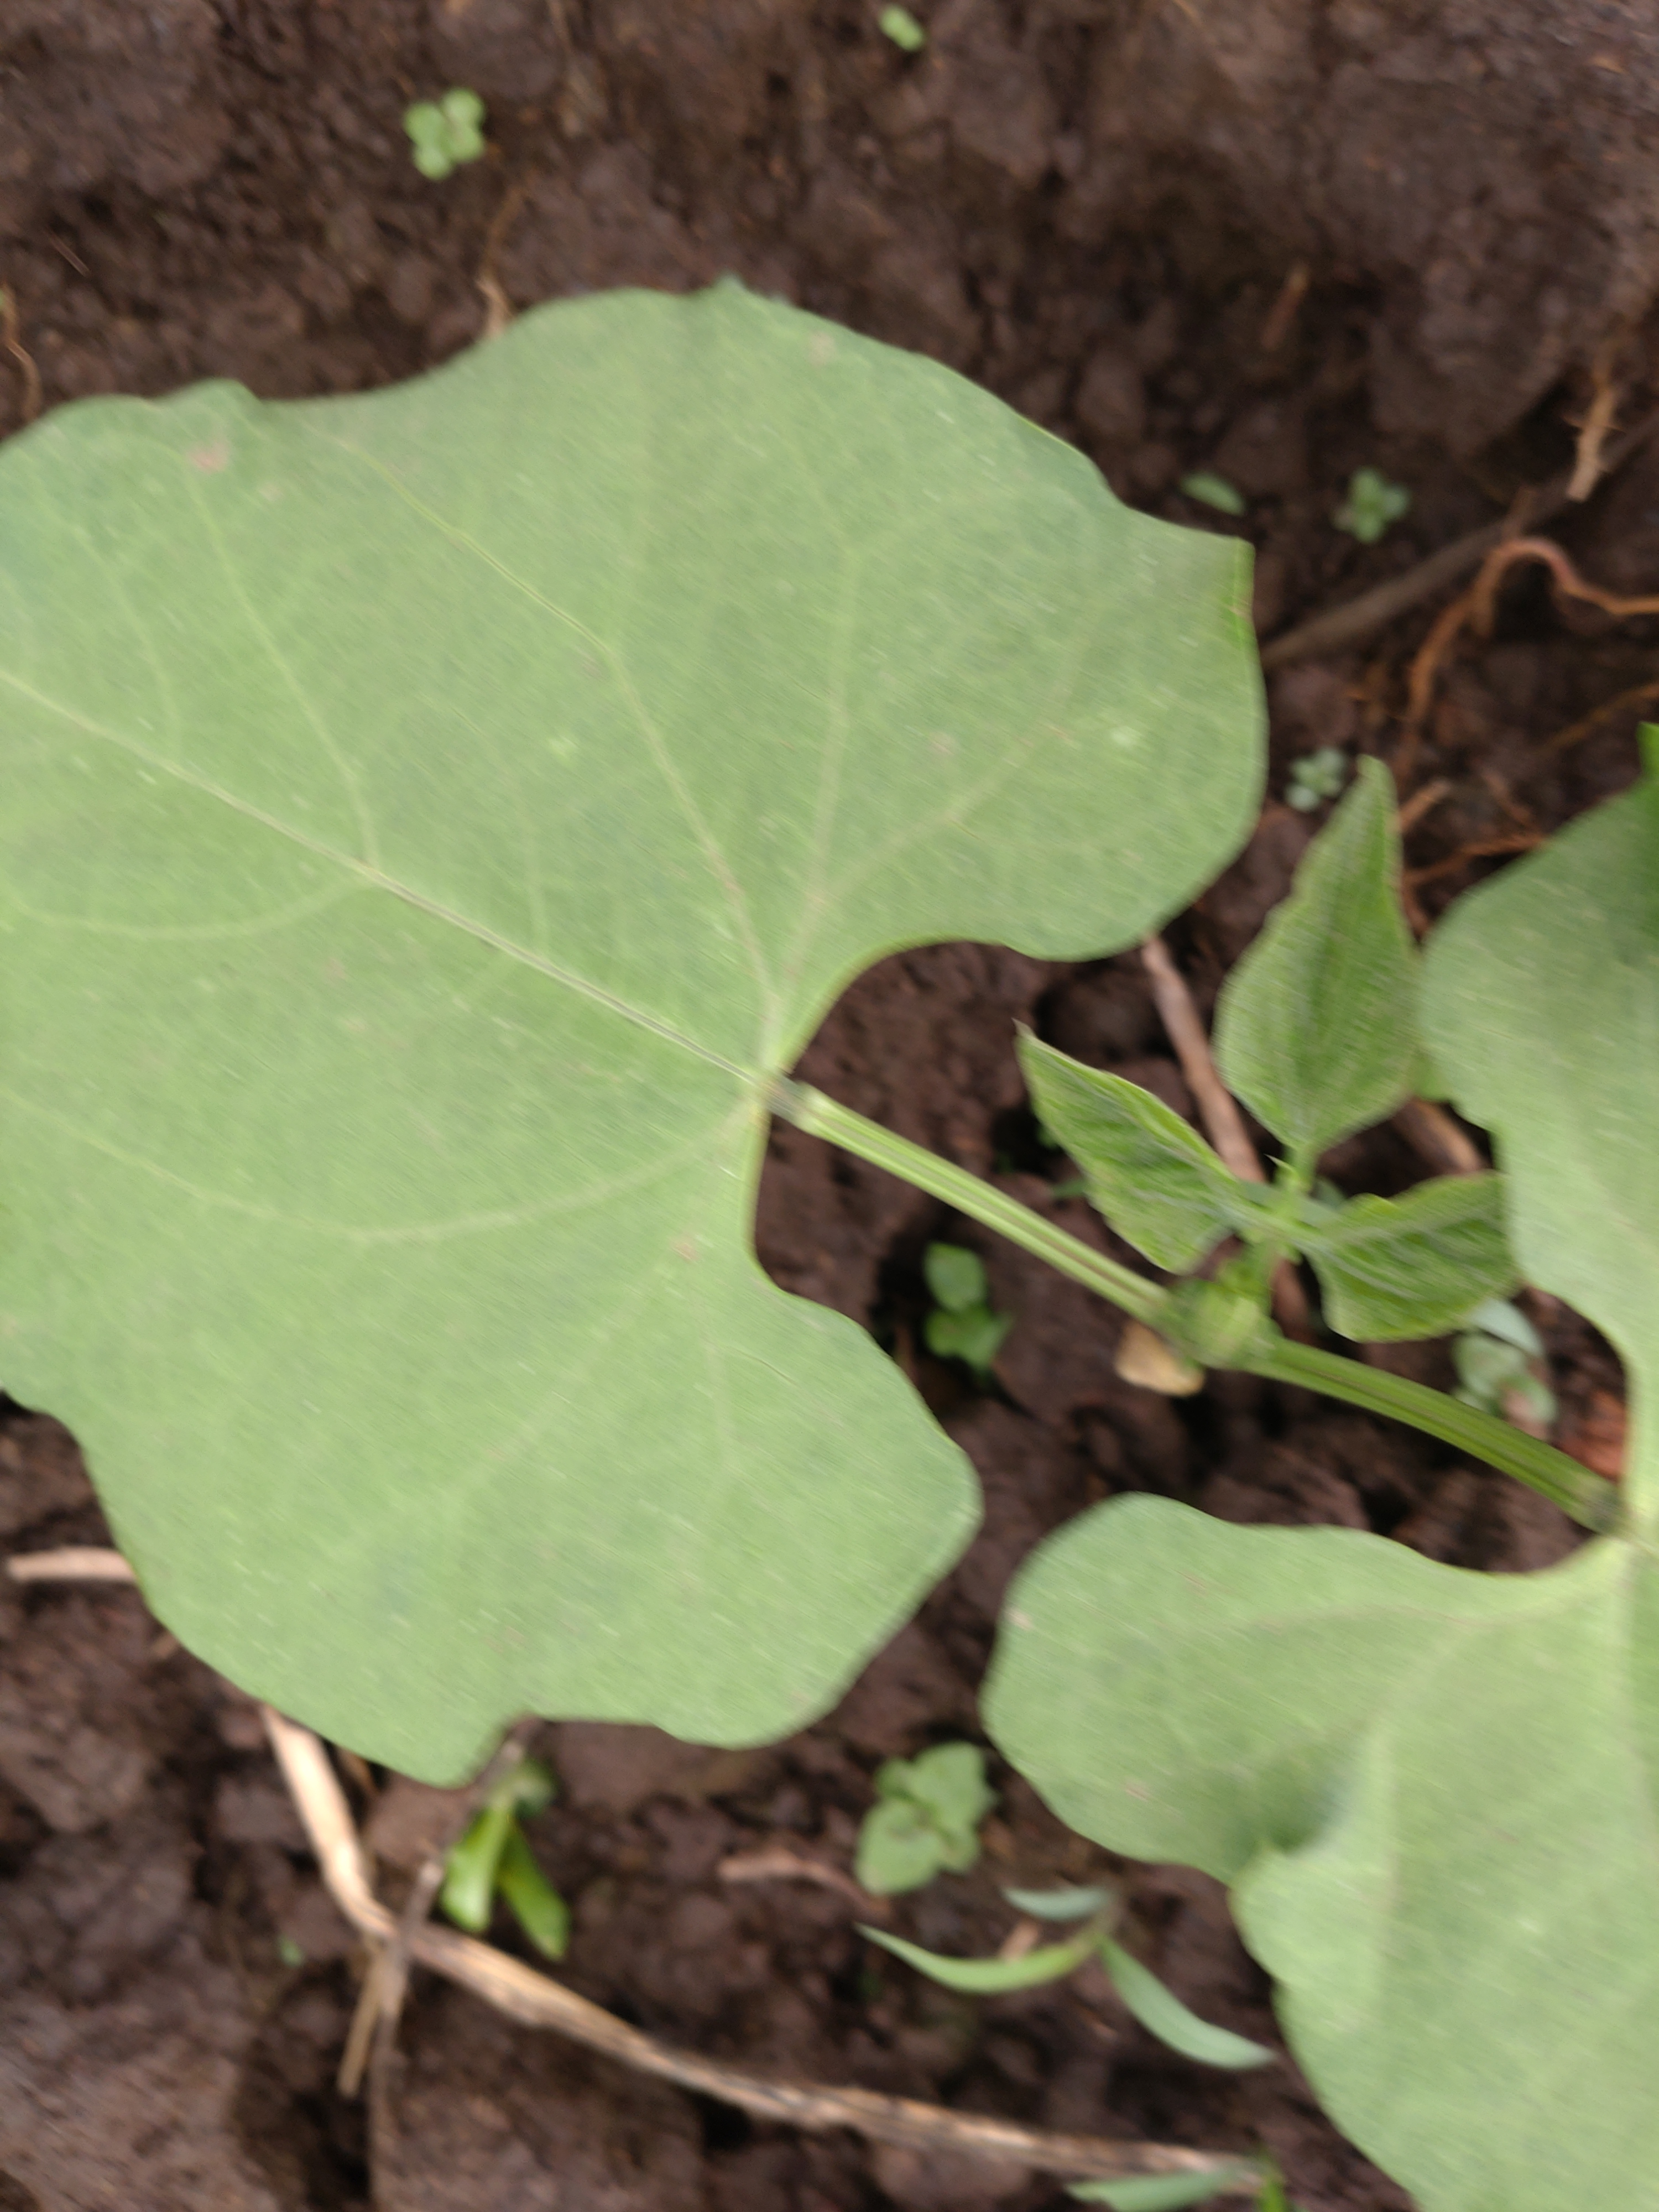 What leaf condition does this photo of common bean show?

healthy
